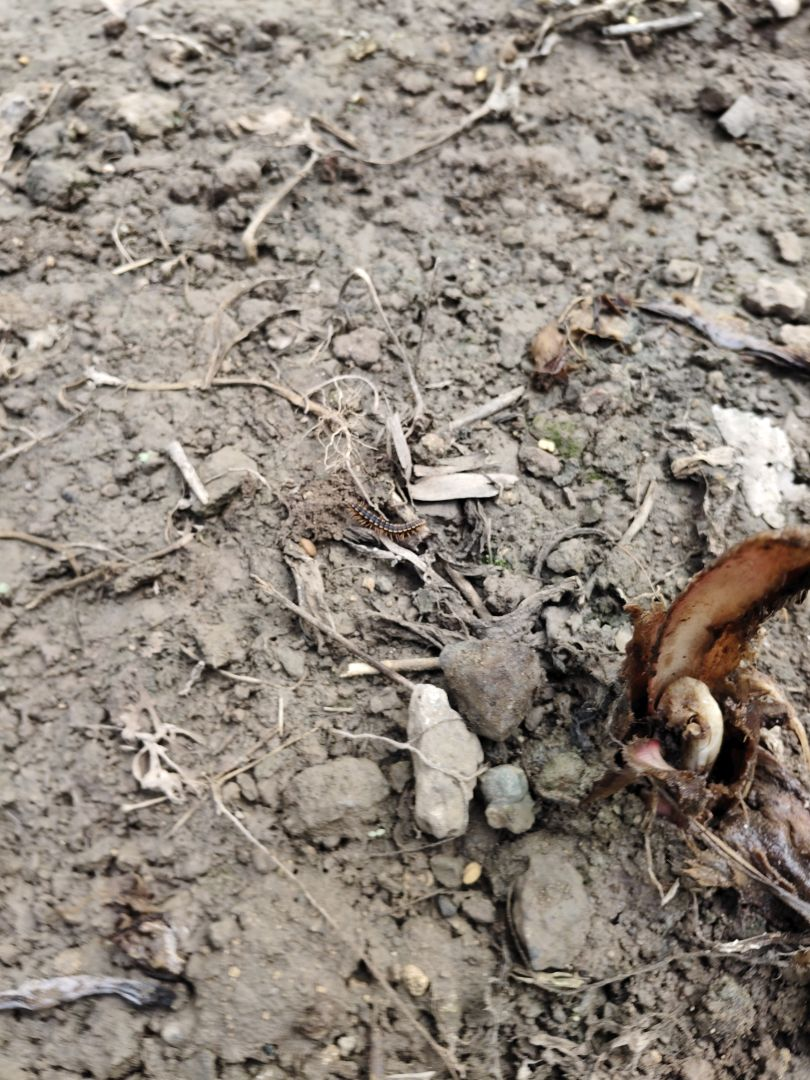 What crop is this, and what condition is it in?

taro, root rot
